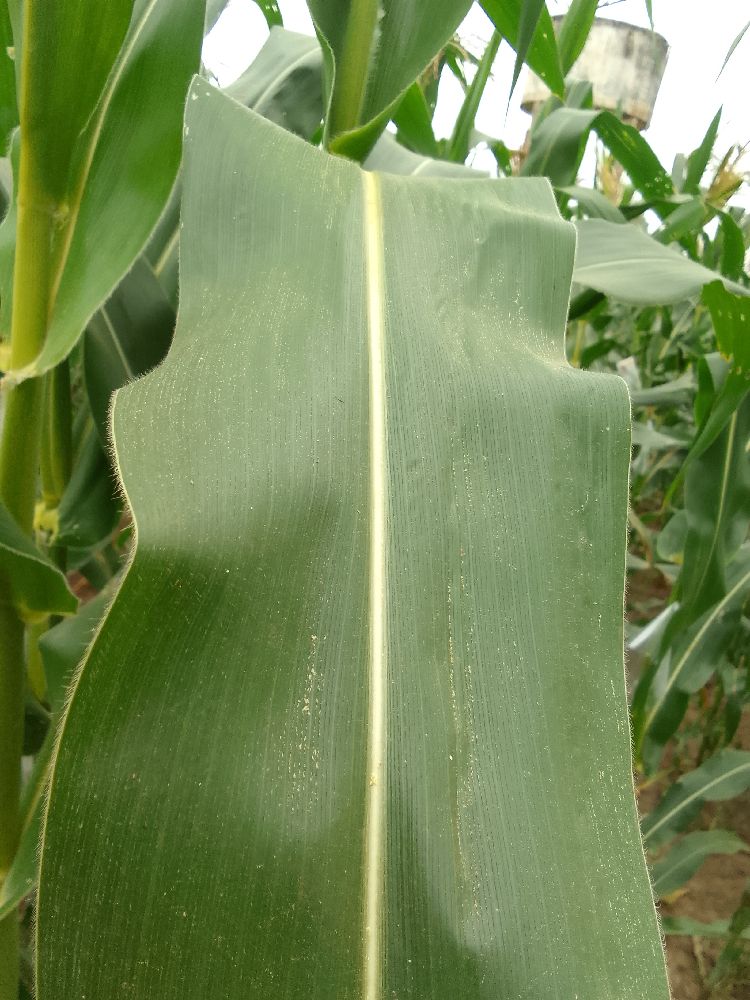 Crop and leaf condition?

maize, healthy
